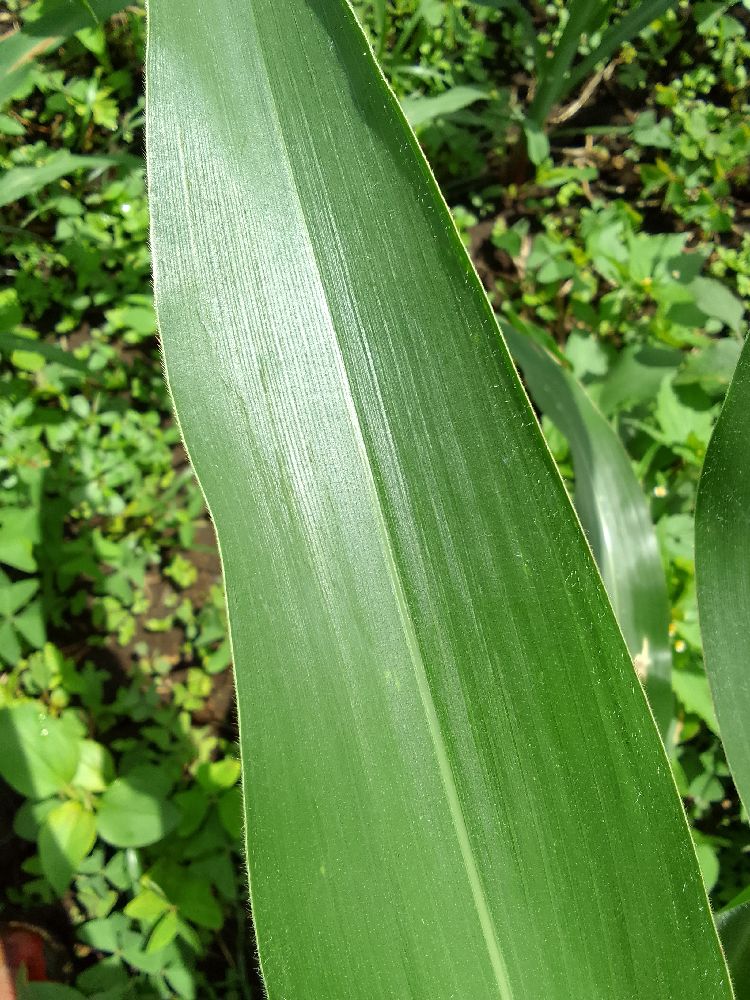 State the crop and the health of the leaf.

maize, healthy
